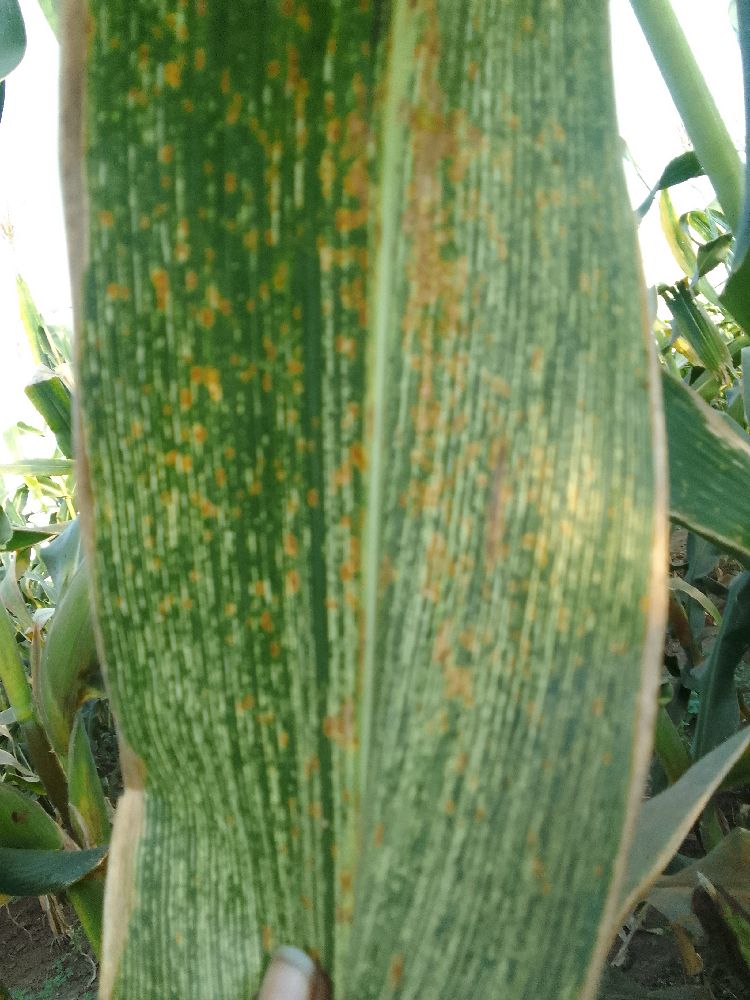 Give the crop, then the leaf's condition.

maize, maize streak virus
